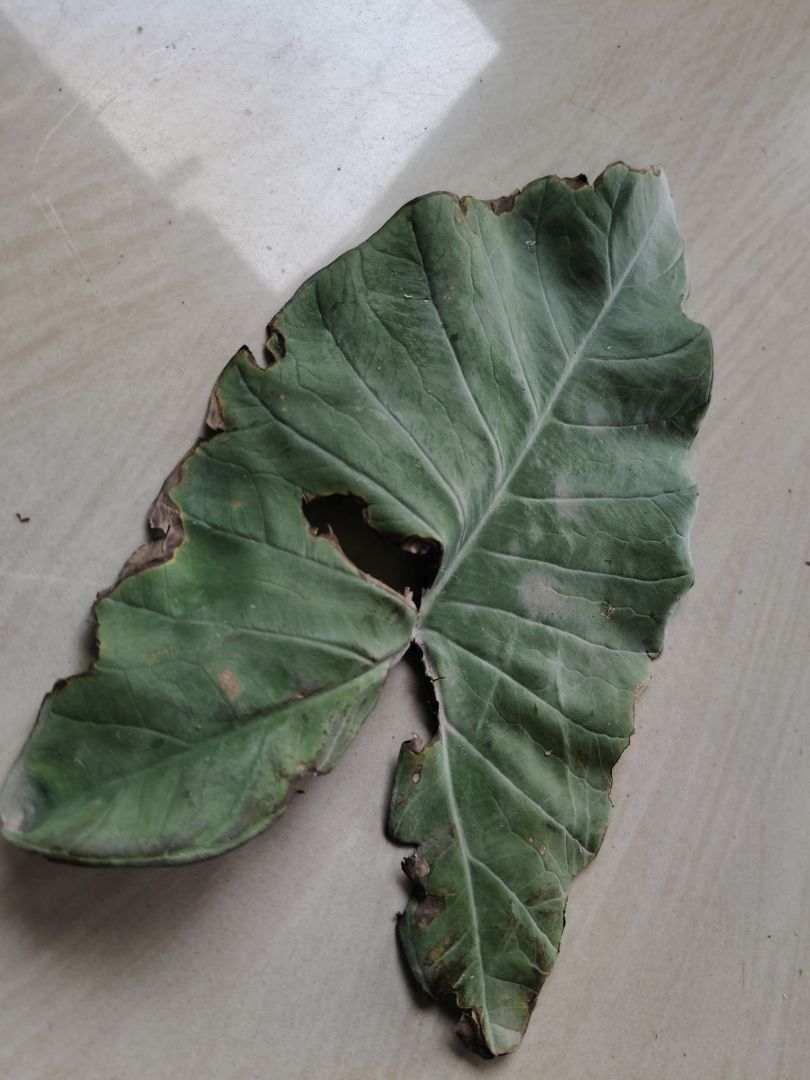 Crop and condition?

taro, leaf blight
